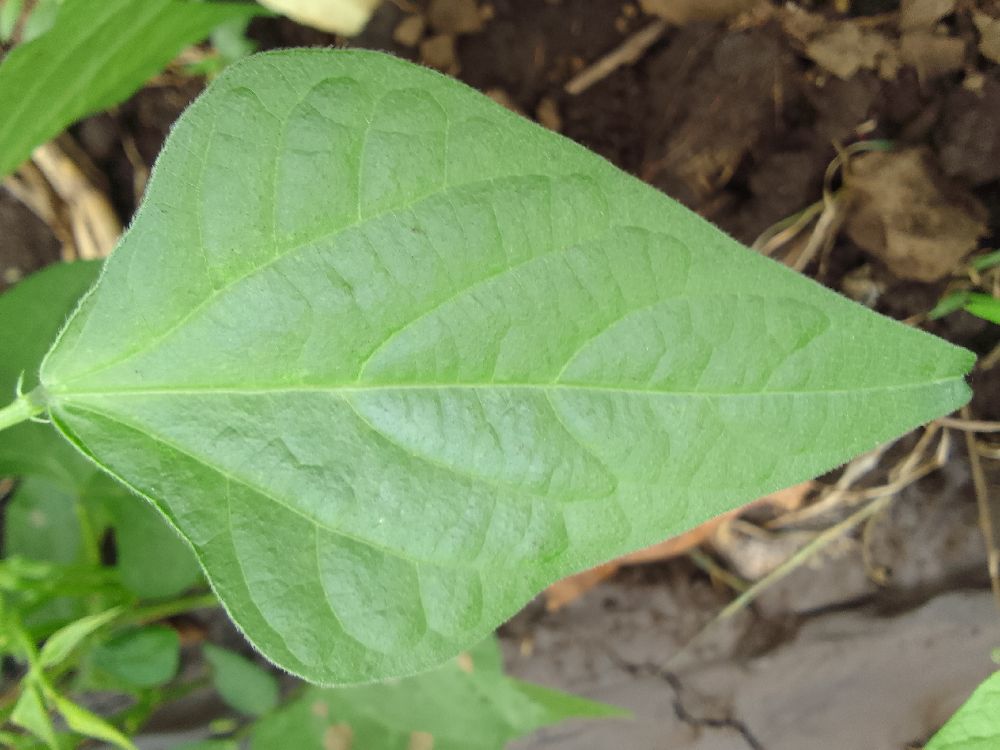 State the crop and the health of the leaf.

common bean, healthy
